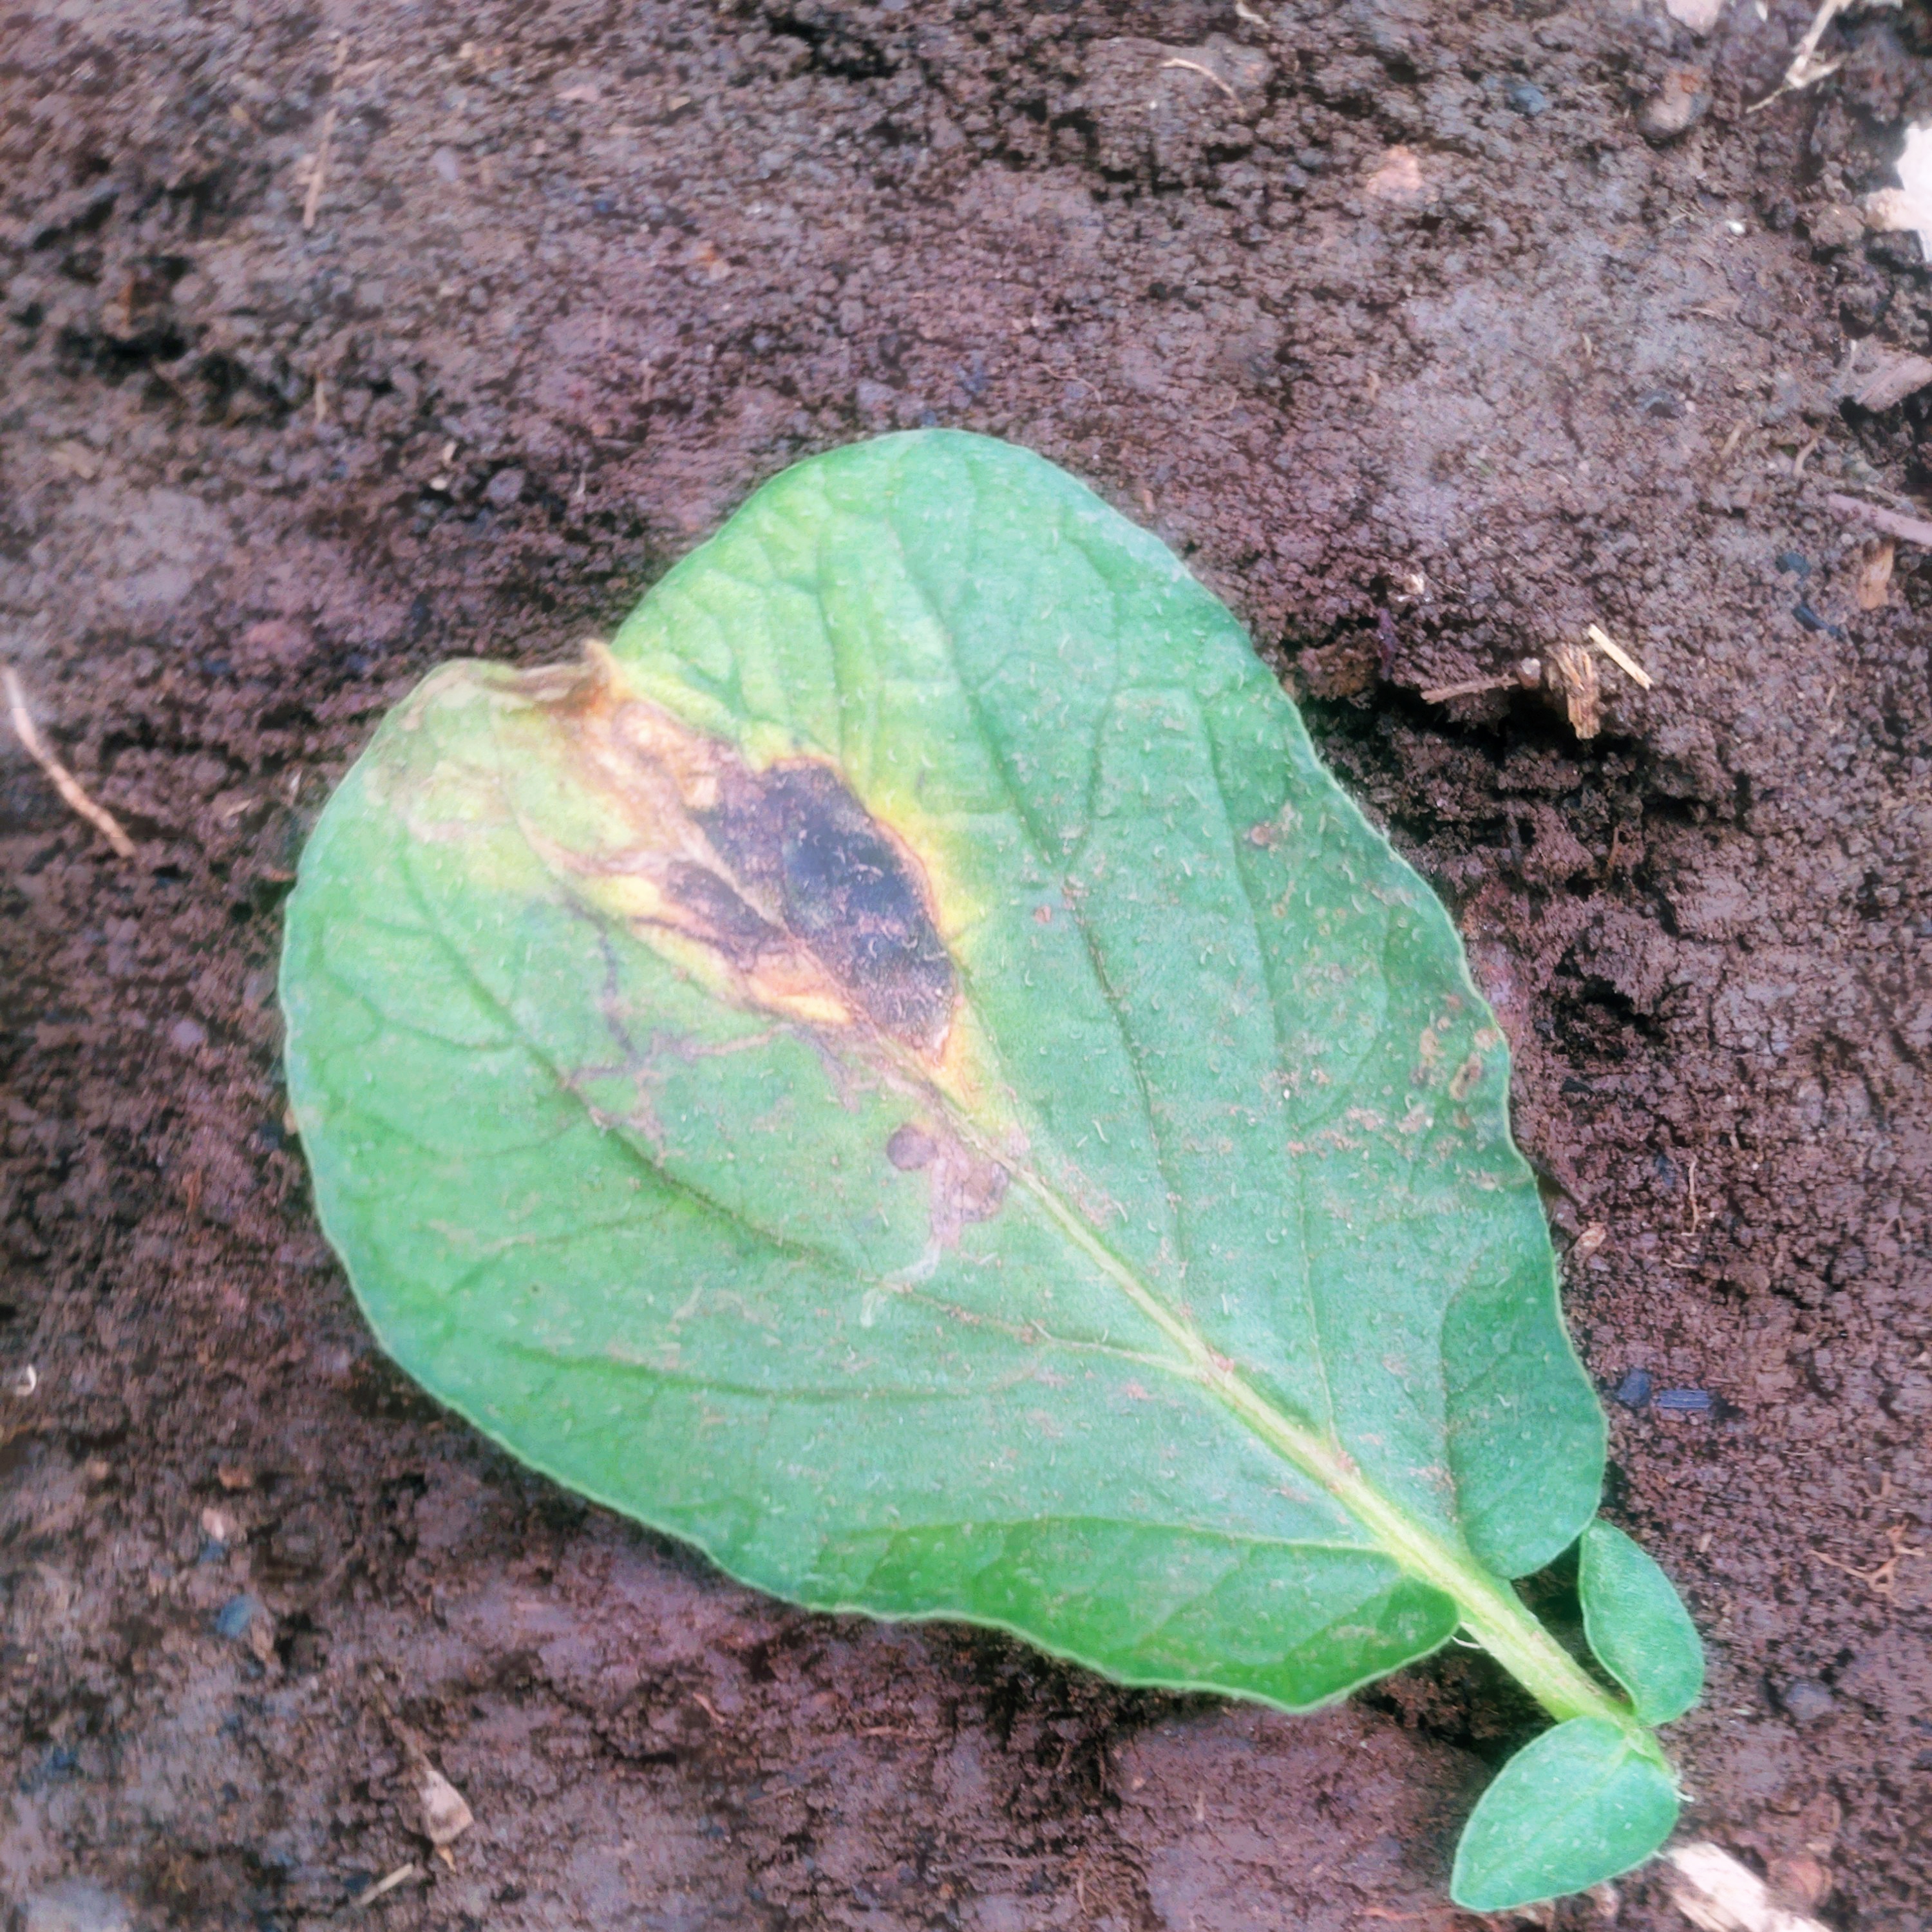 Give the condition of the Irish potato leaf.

late blight
